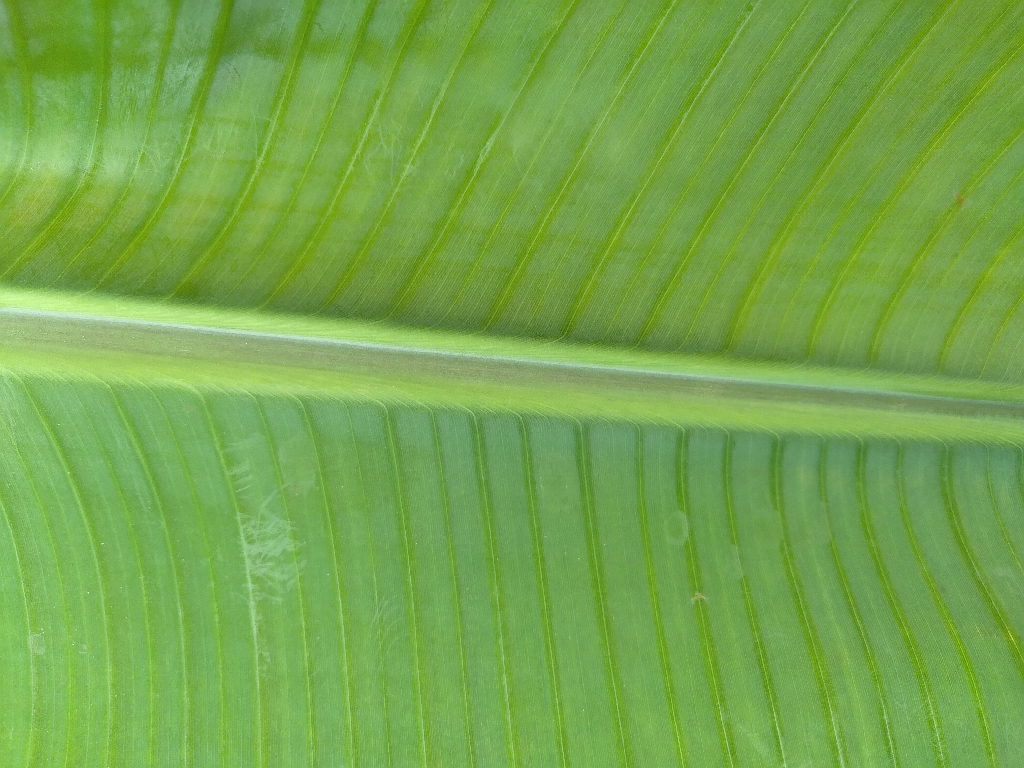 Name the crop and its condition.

banana, healthy
